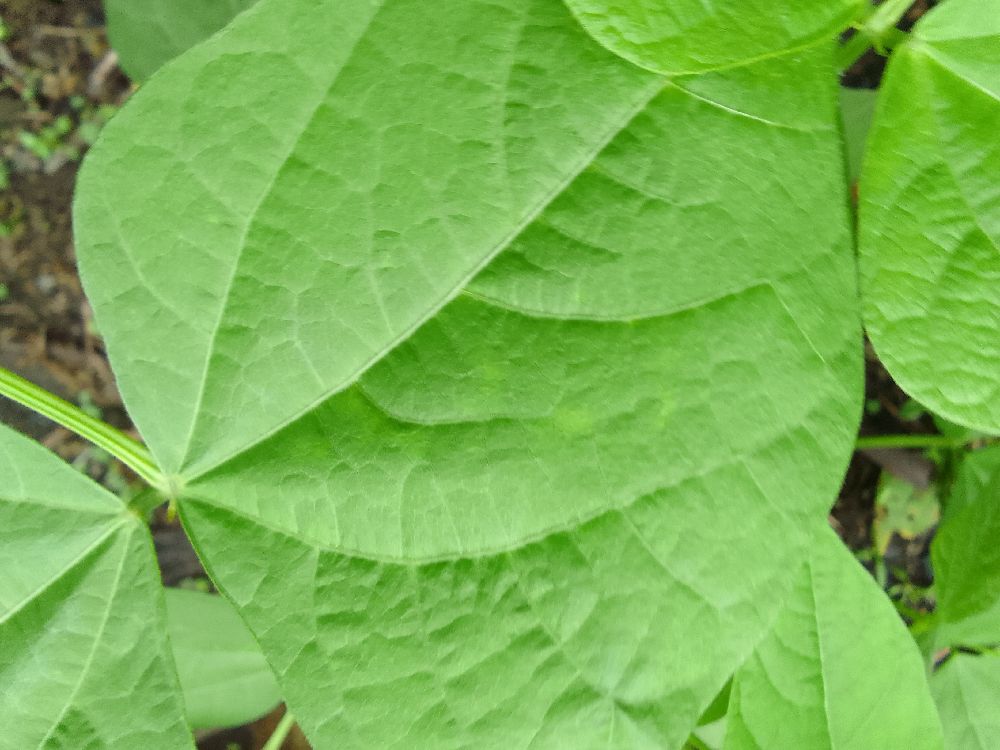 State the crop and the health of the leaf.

common bean, healthy
